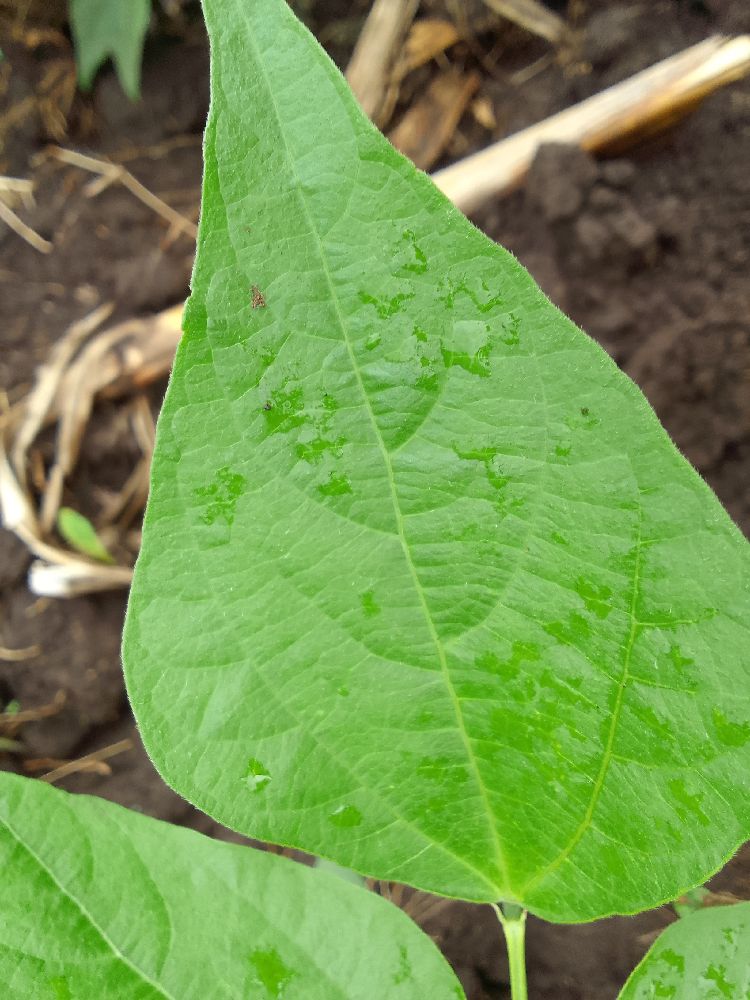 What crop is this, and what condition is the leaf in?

common bean, healthy
